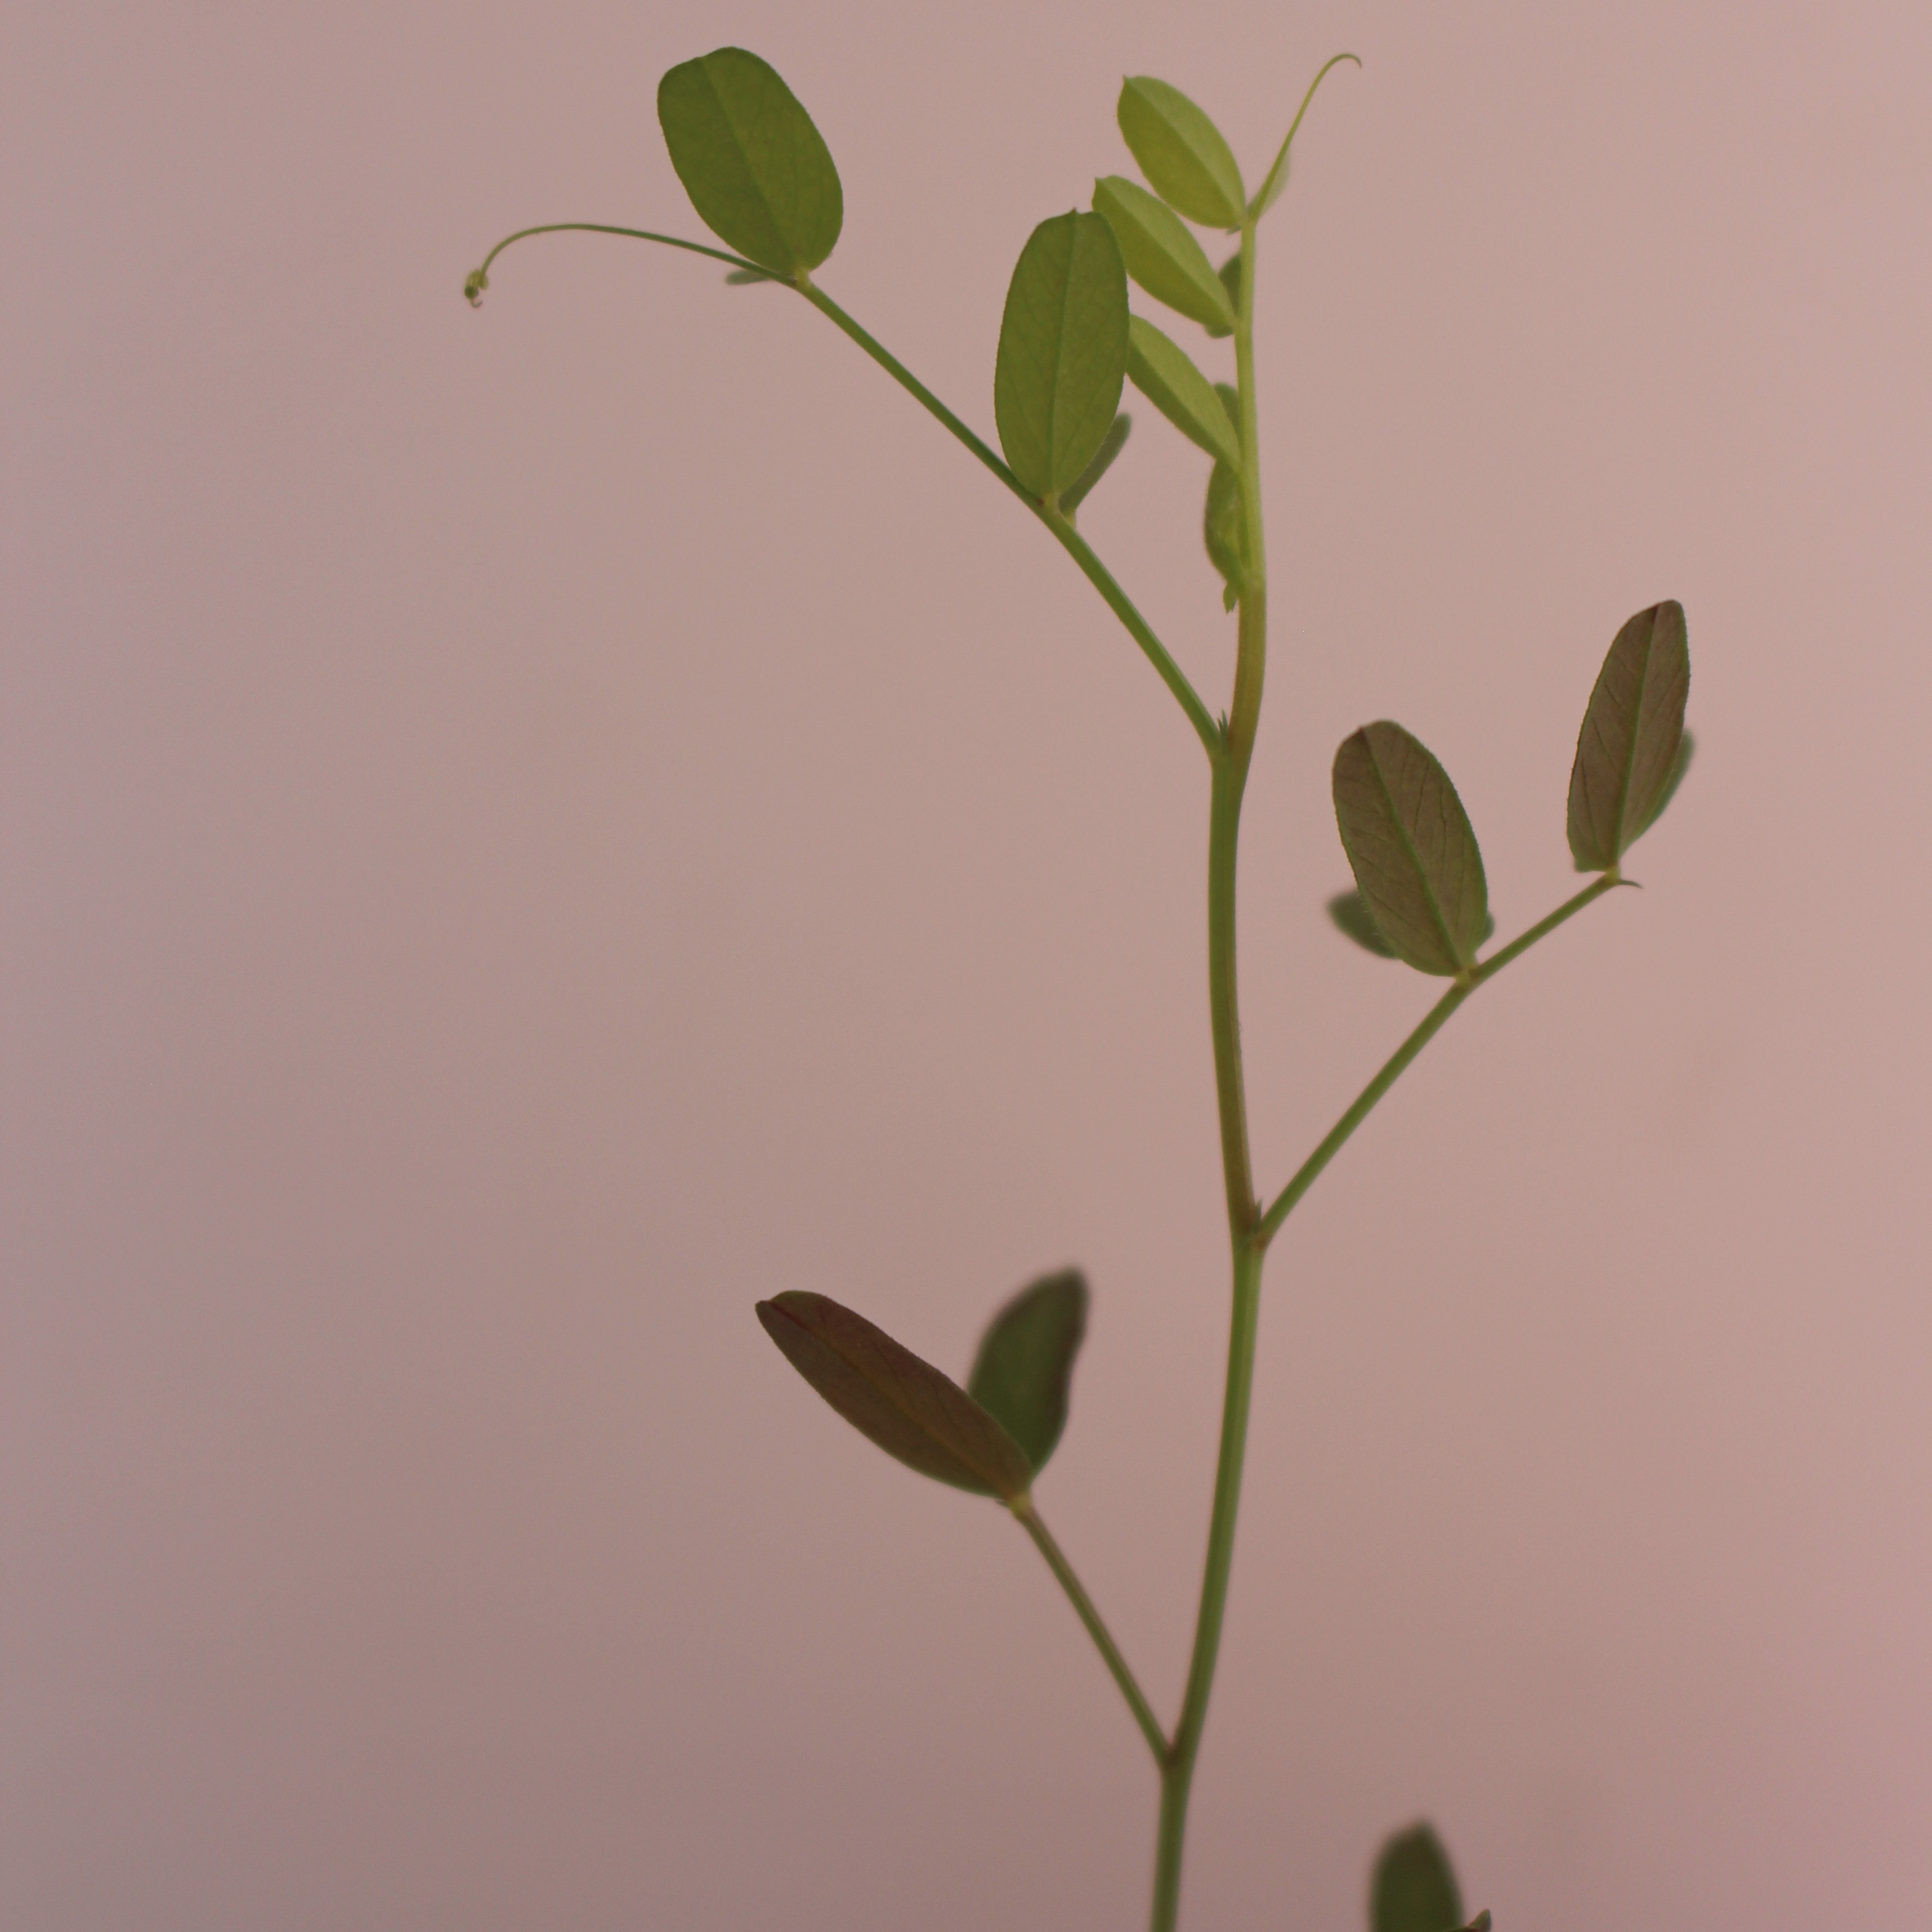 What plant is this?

Vicia sativa
